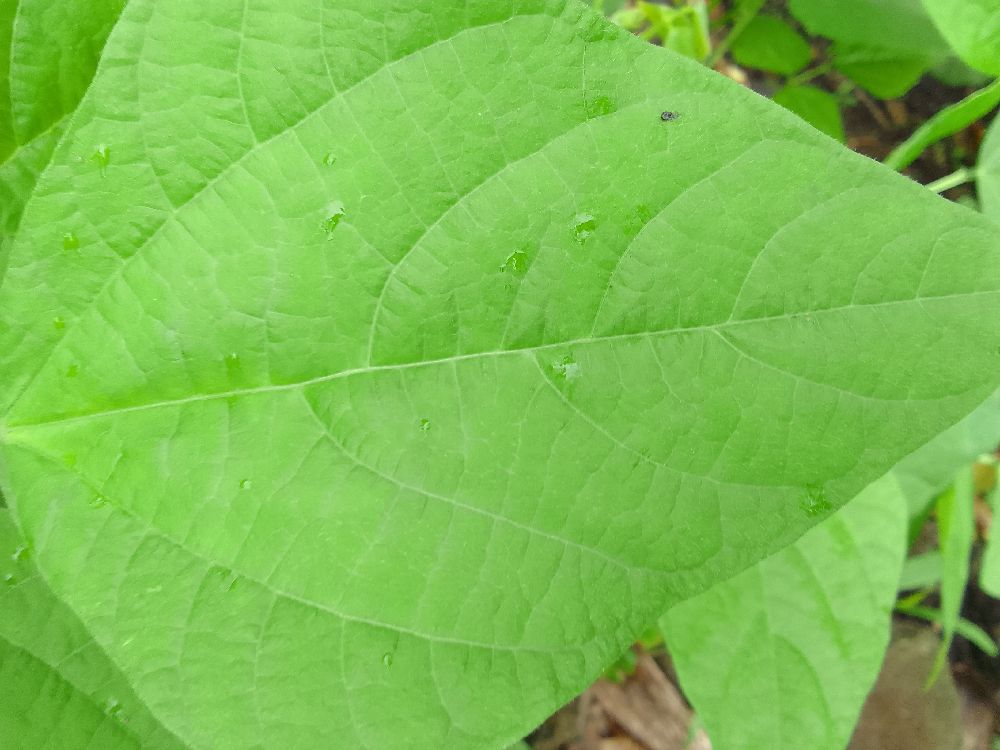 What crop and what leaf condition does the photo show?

common bean, healthy
